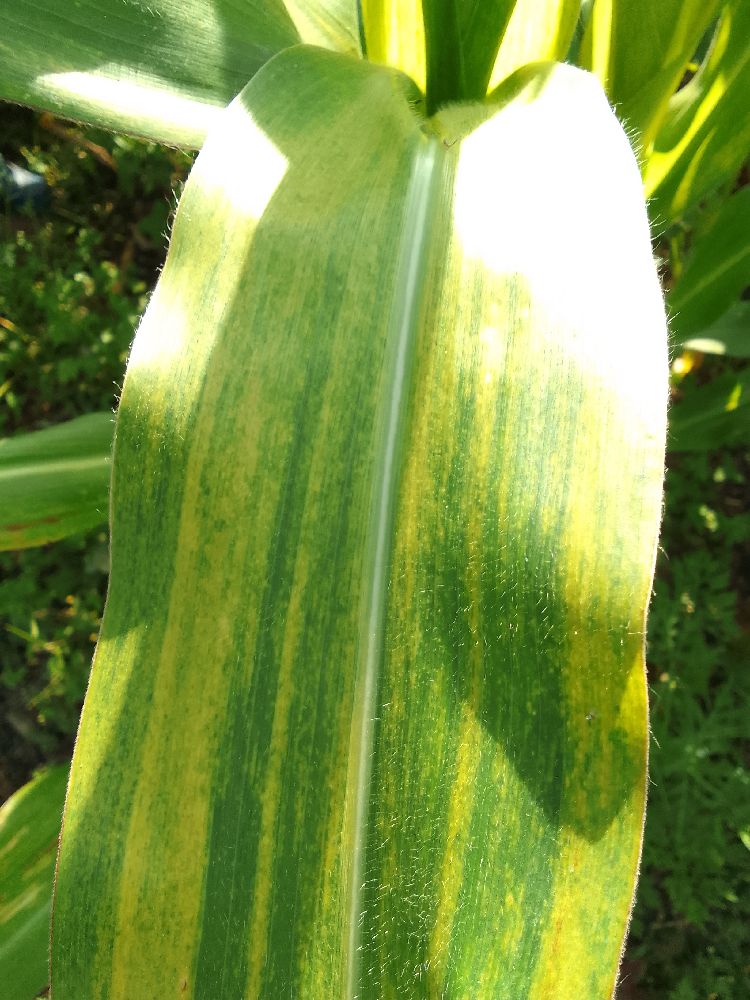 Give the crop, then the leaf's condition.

maize, maize lethal necrosis
